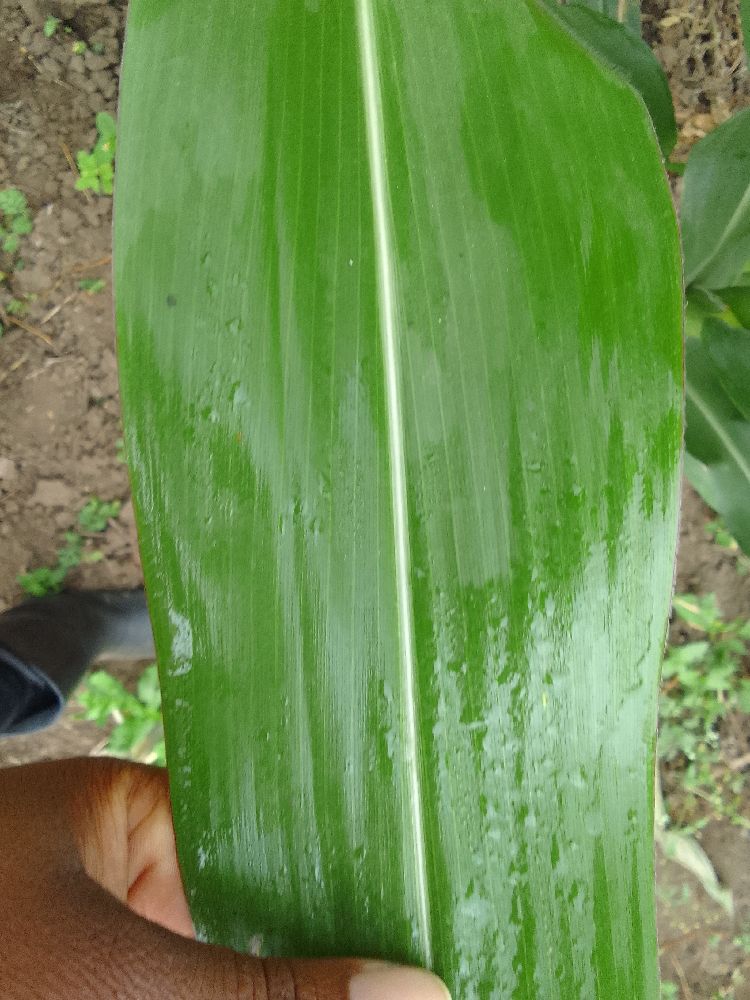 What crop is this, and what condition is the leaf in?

maize, healthy
